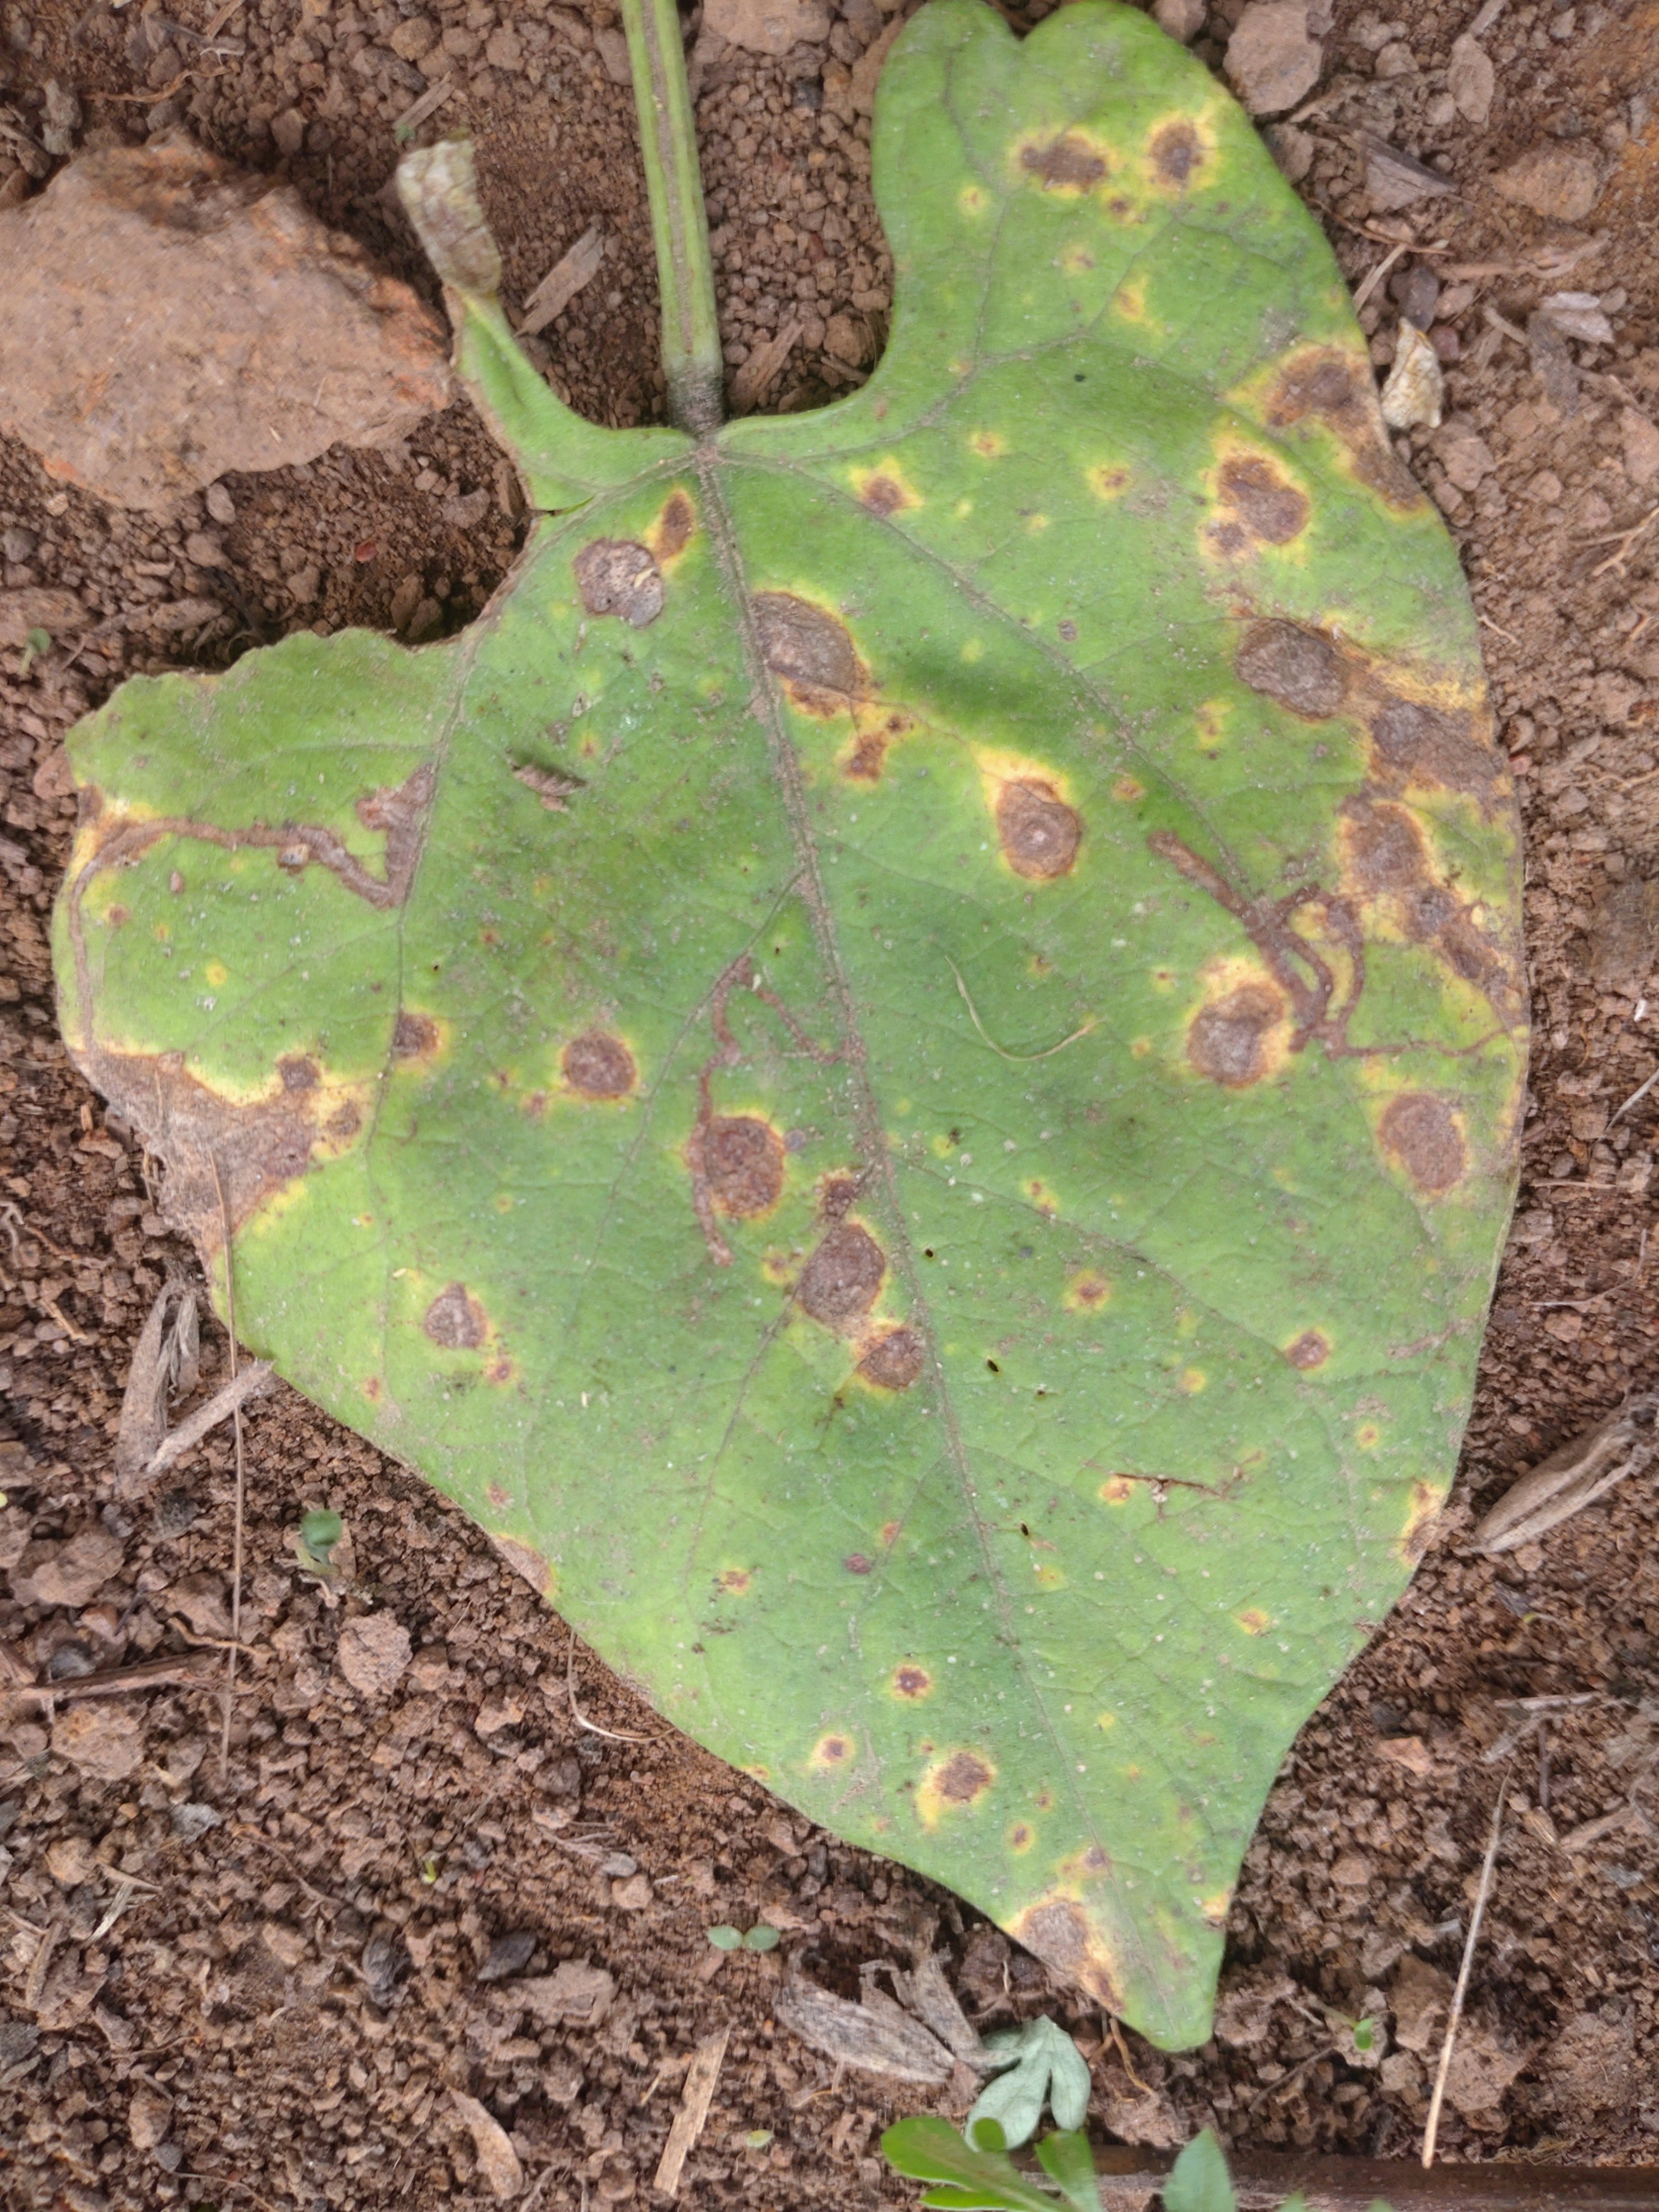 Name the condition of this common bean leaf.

rust
